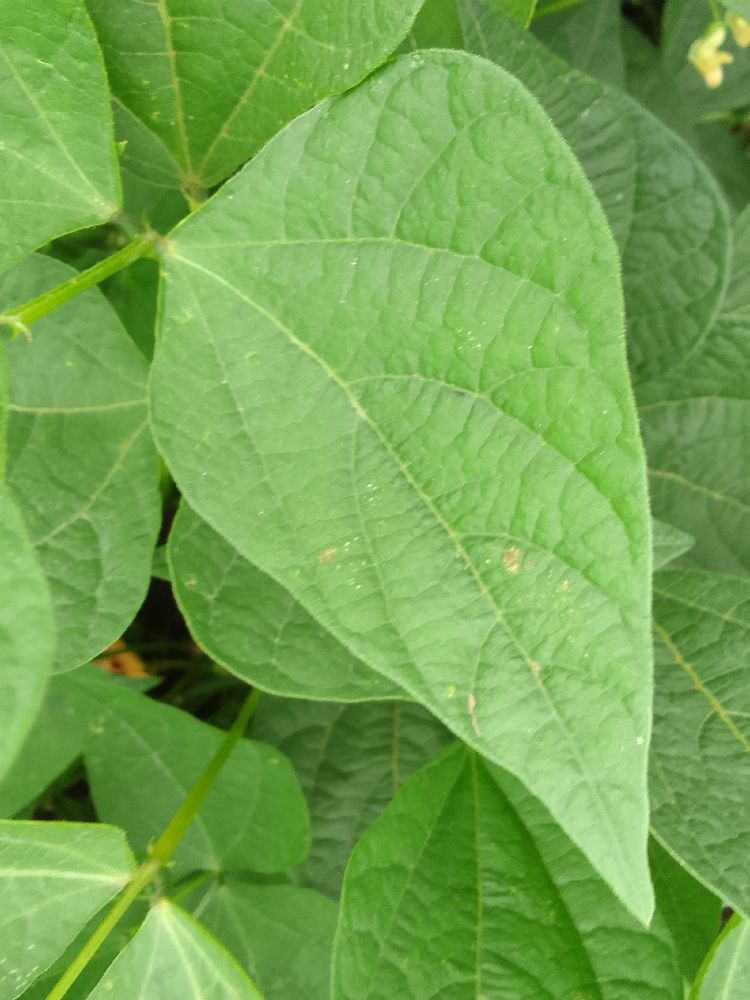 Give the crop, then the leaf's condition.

common bean, healthy
